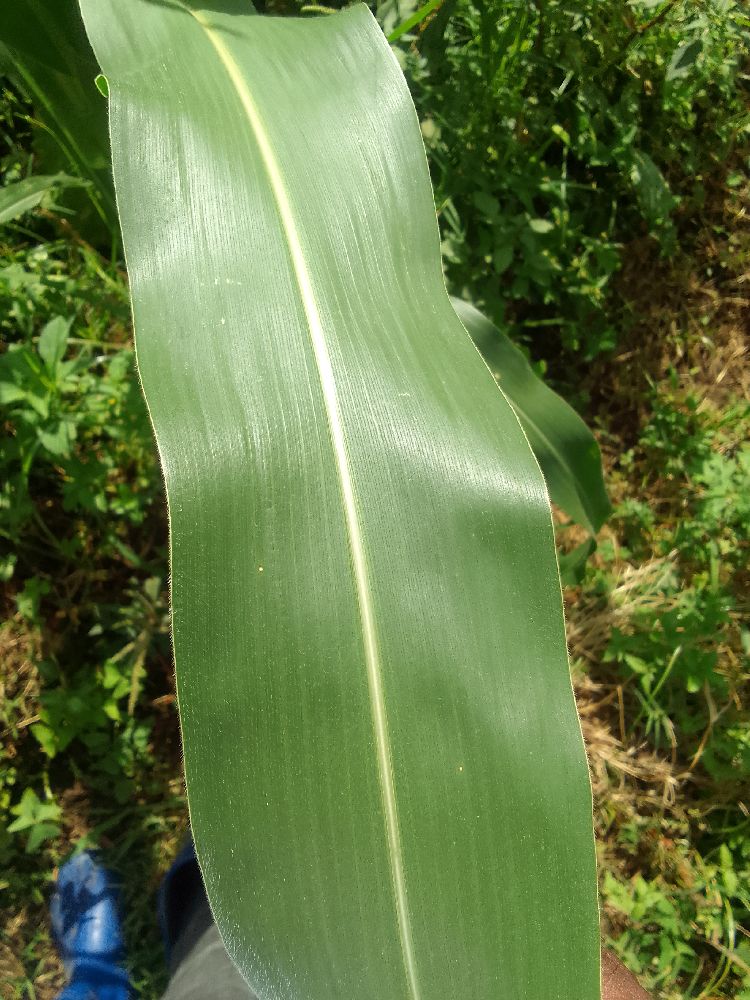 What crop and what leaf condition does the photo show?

maize, healthy
